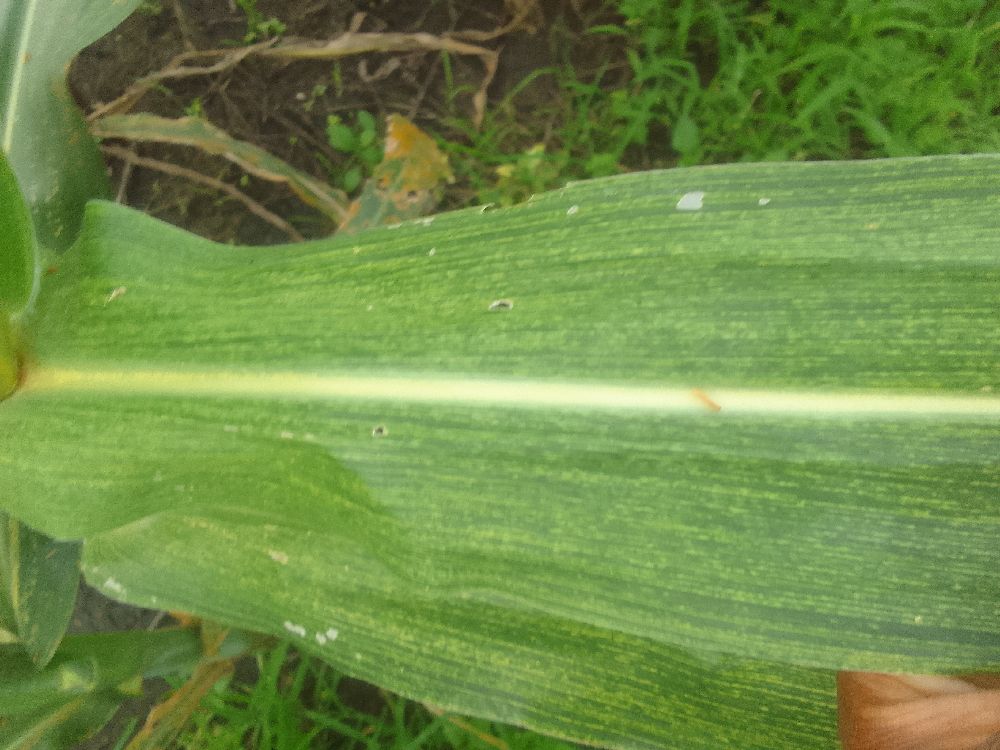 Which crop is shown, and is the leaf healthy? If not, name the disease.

maize, maize streak virus
